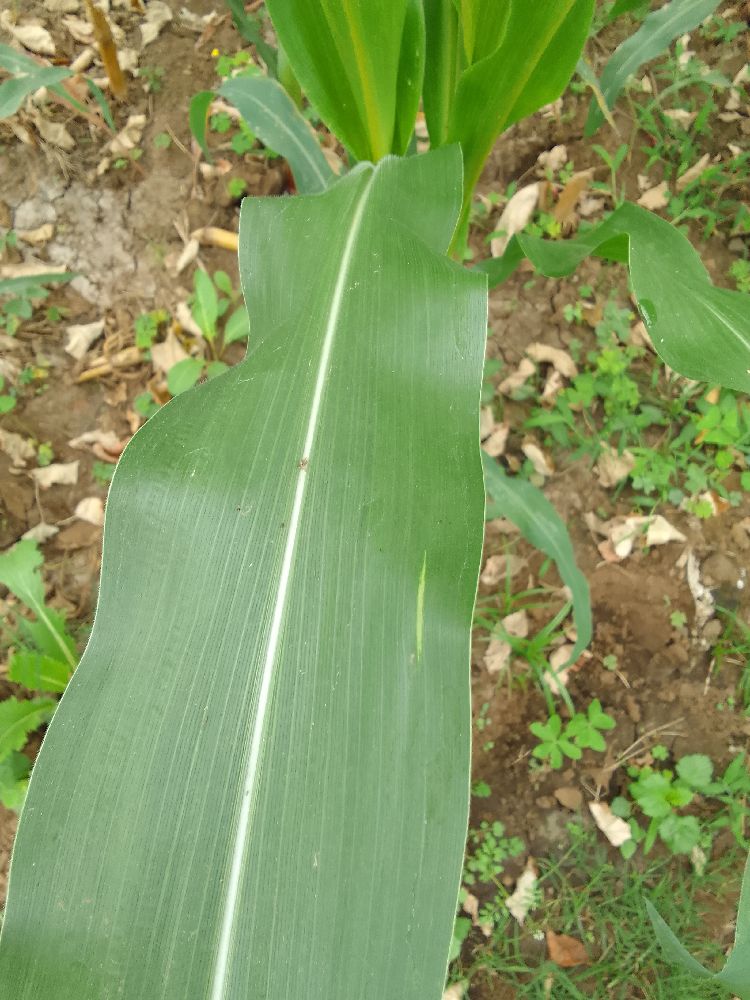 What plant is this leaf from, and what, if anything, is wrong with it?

maize, healthy
